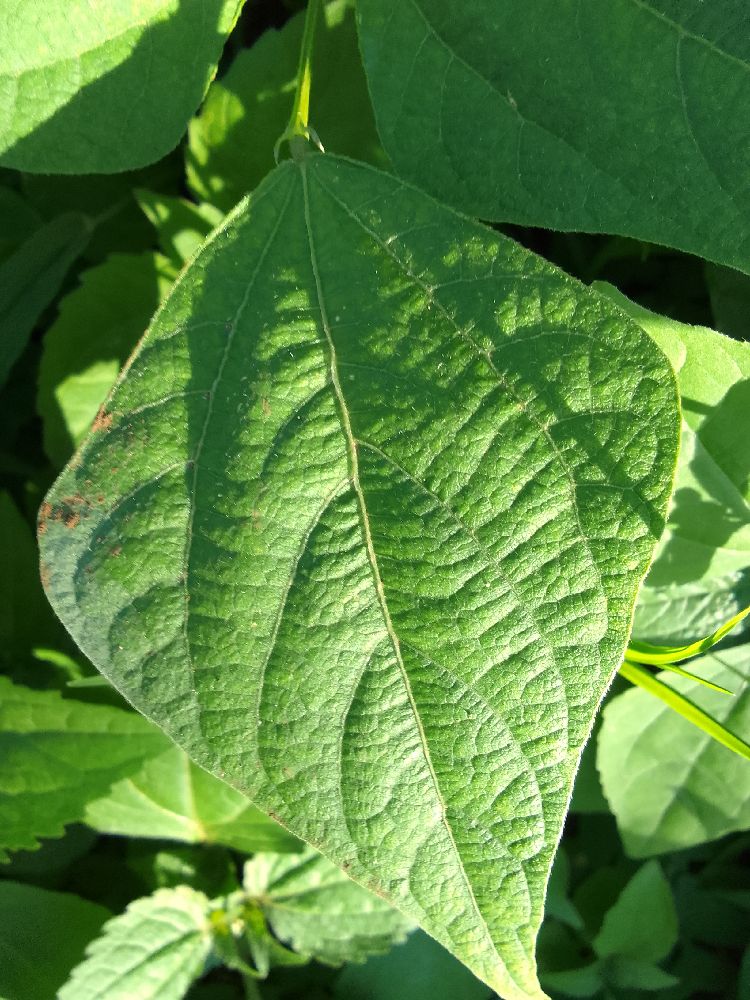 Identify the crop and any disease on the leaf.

common bean, healthy
